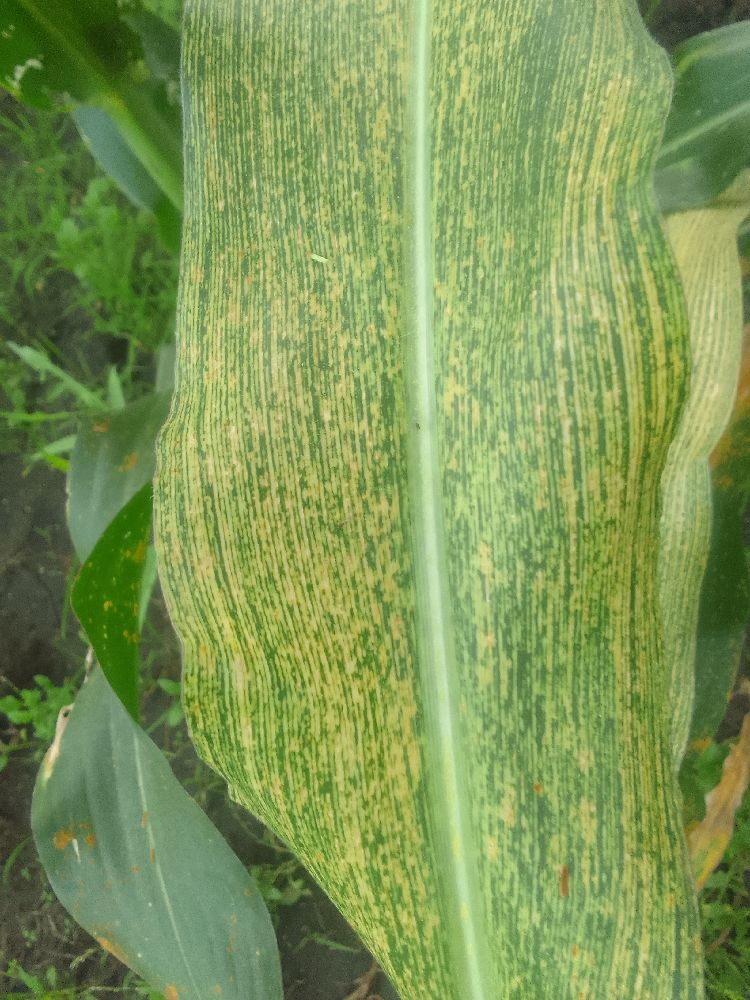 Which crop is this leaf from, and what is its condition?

maize, maize streak virus
